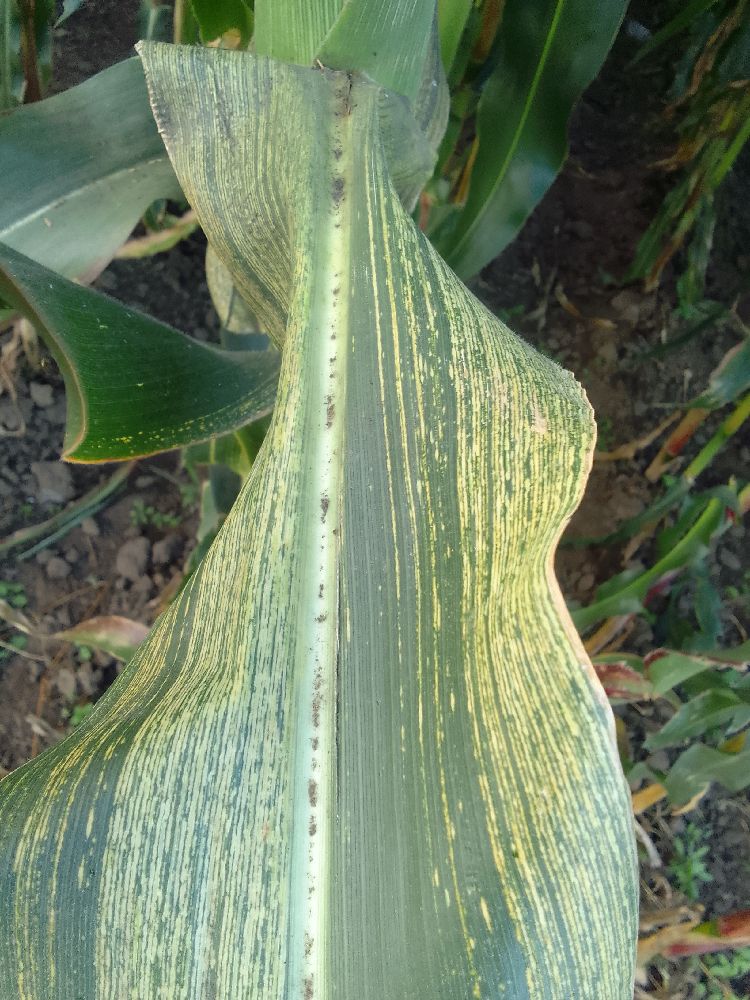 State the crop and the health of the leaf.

maize, maize streak virus
